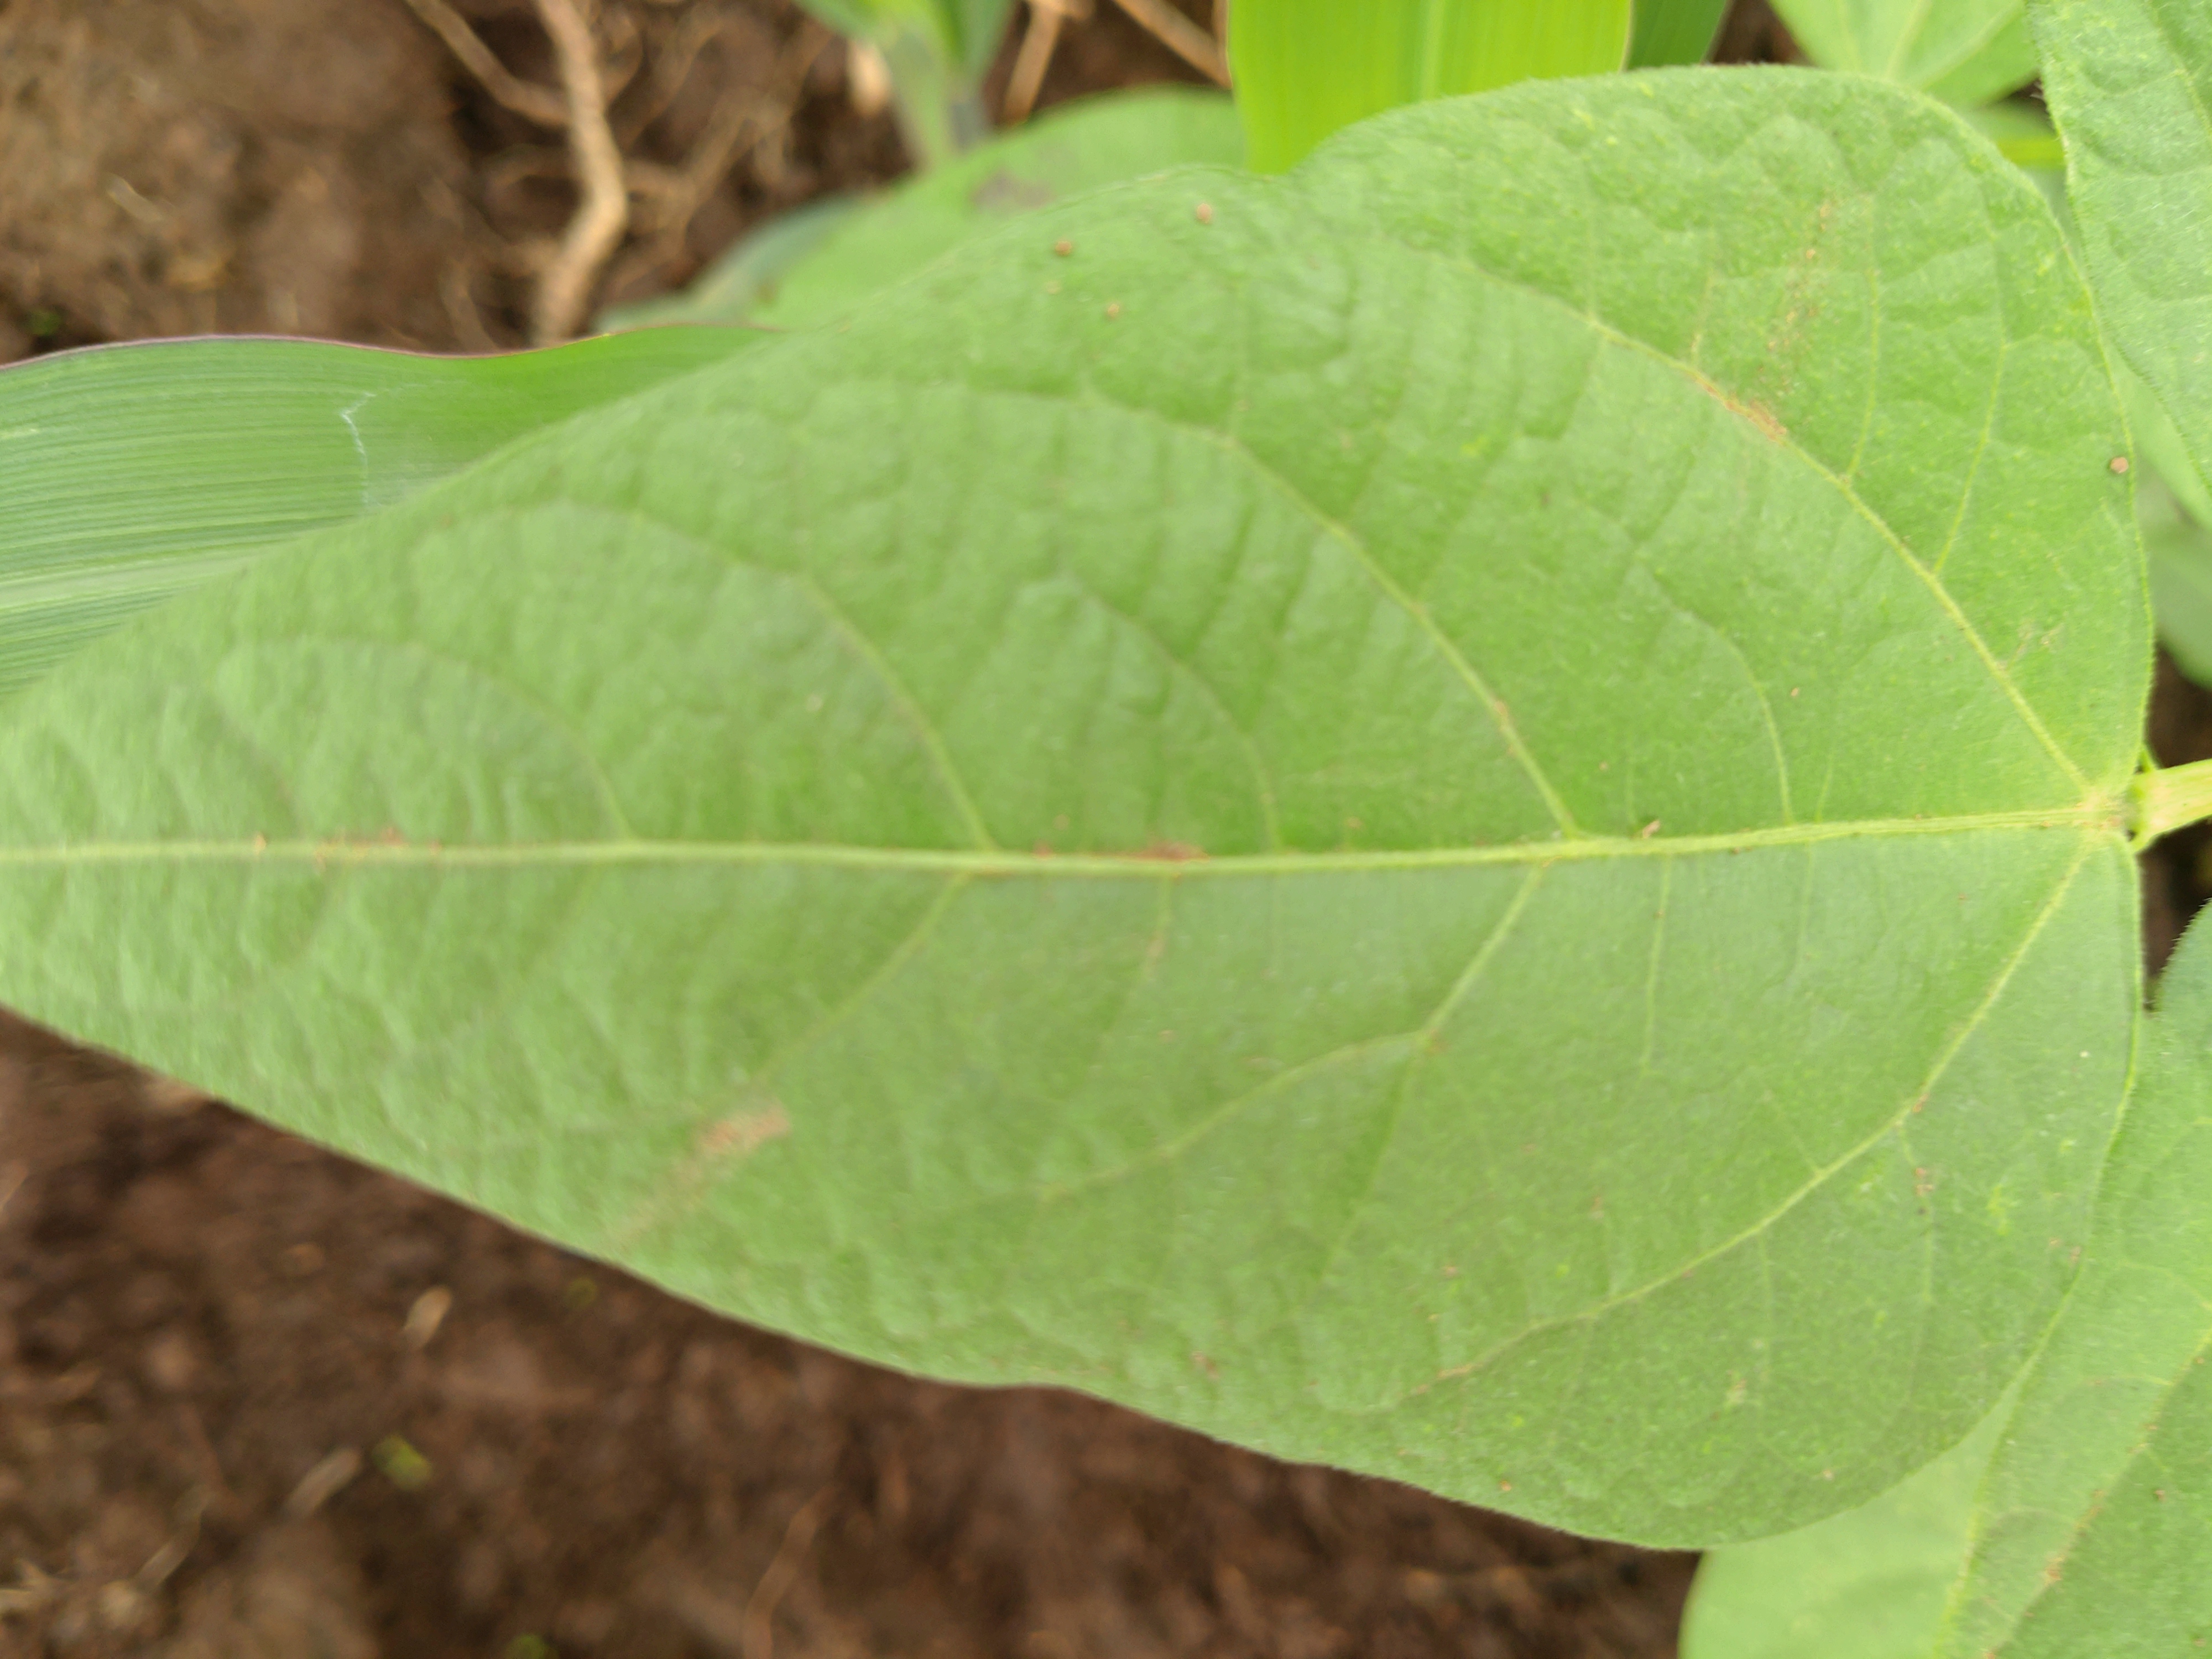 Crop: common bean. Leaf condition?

healthy
